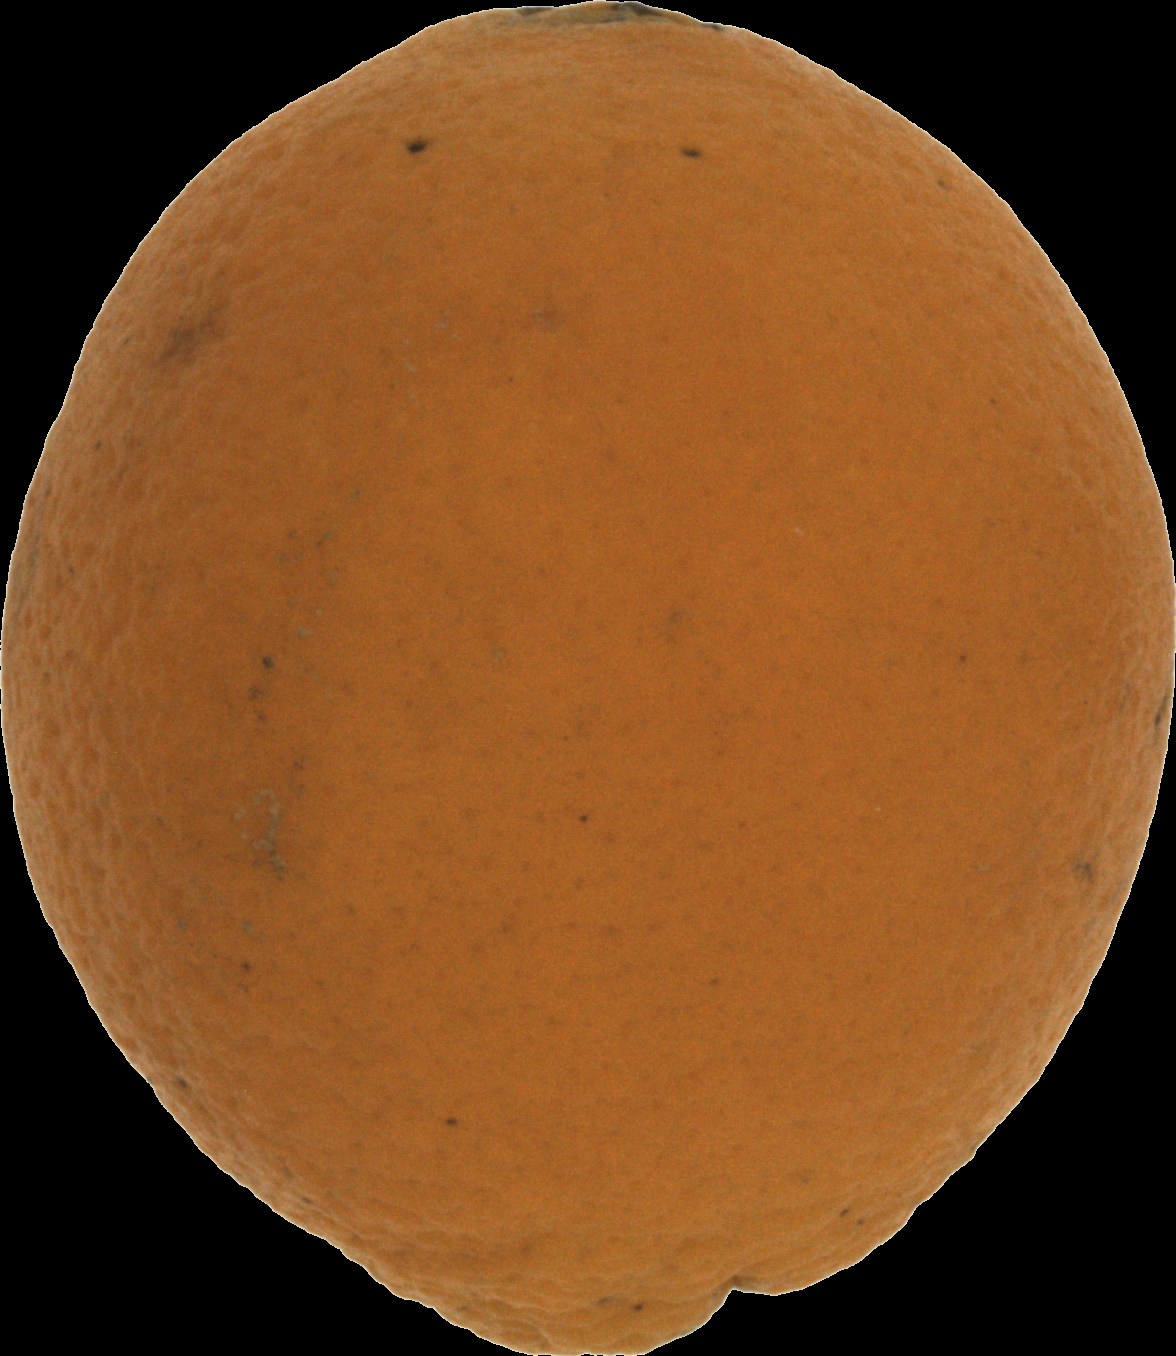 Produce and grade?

orange, bad
